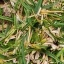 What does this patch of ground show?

grass
